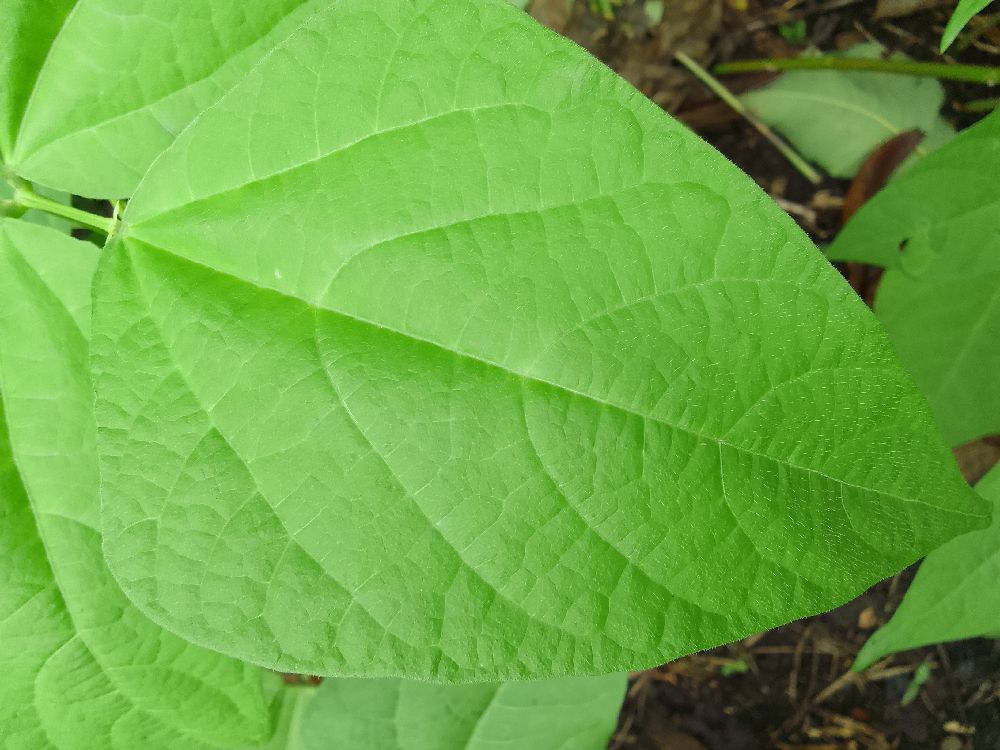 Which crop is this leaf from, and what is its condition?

common bean, healthy
